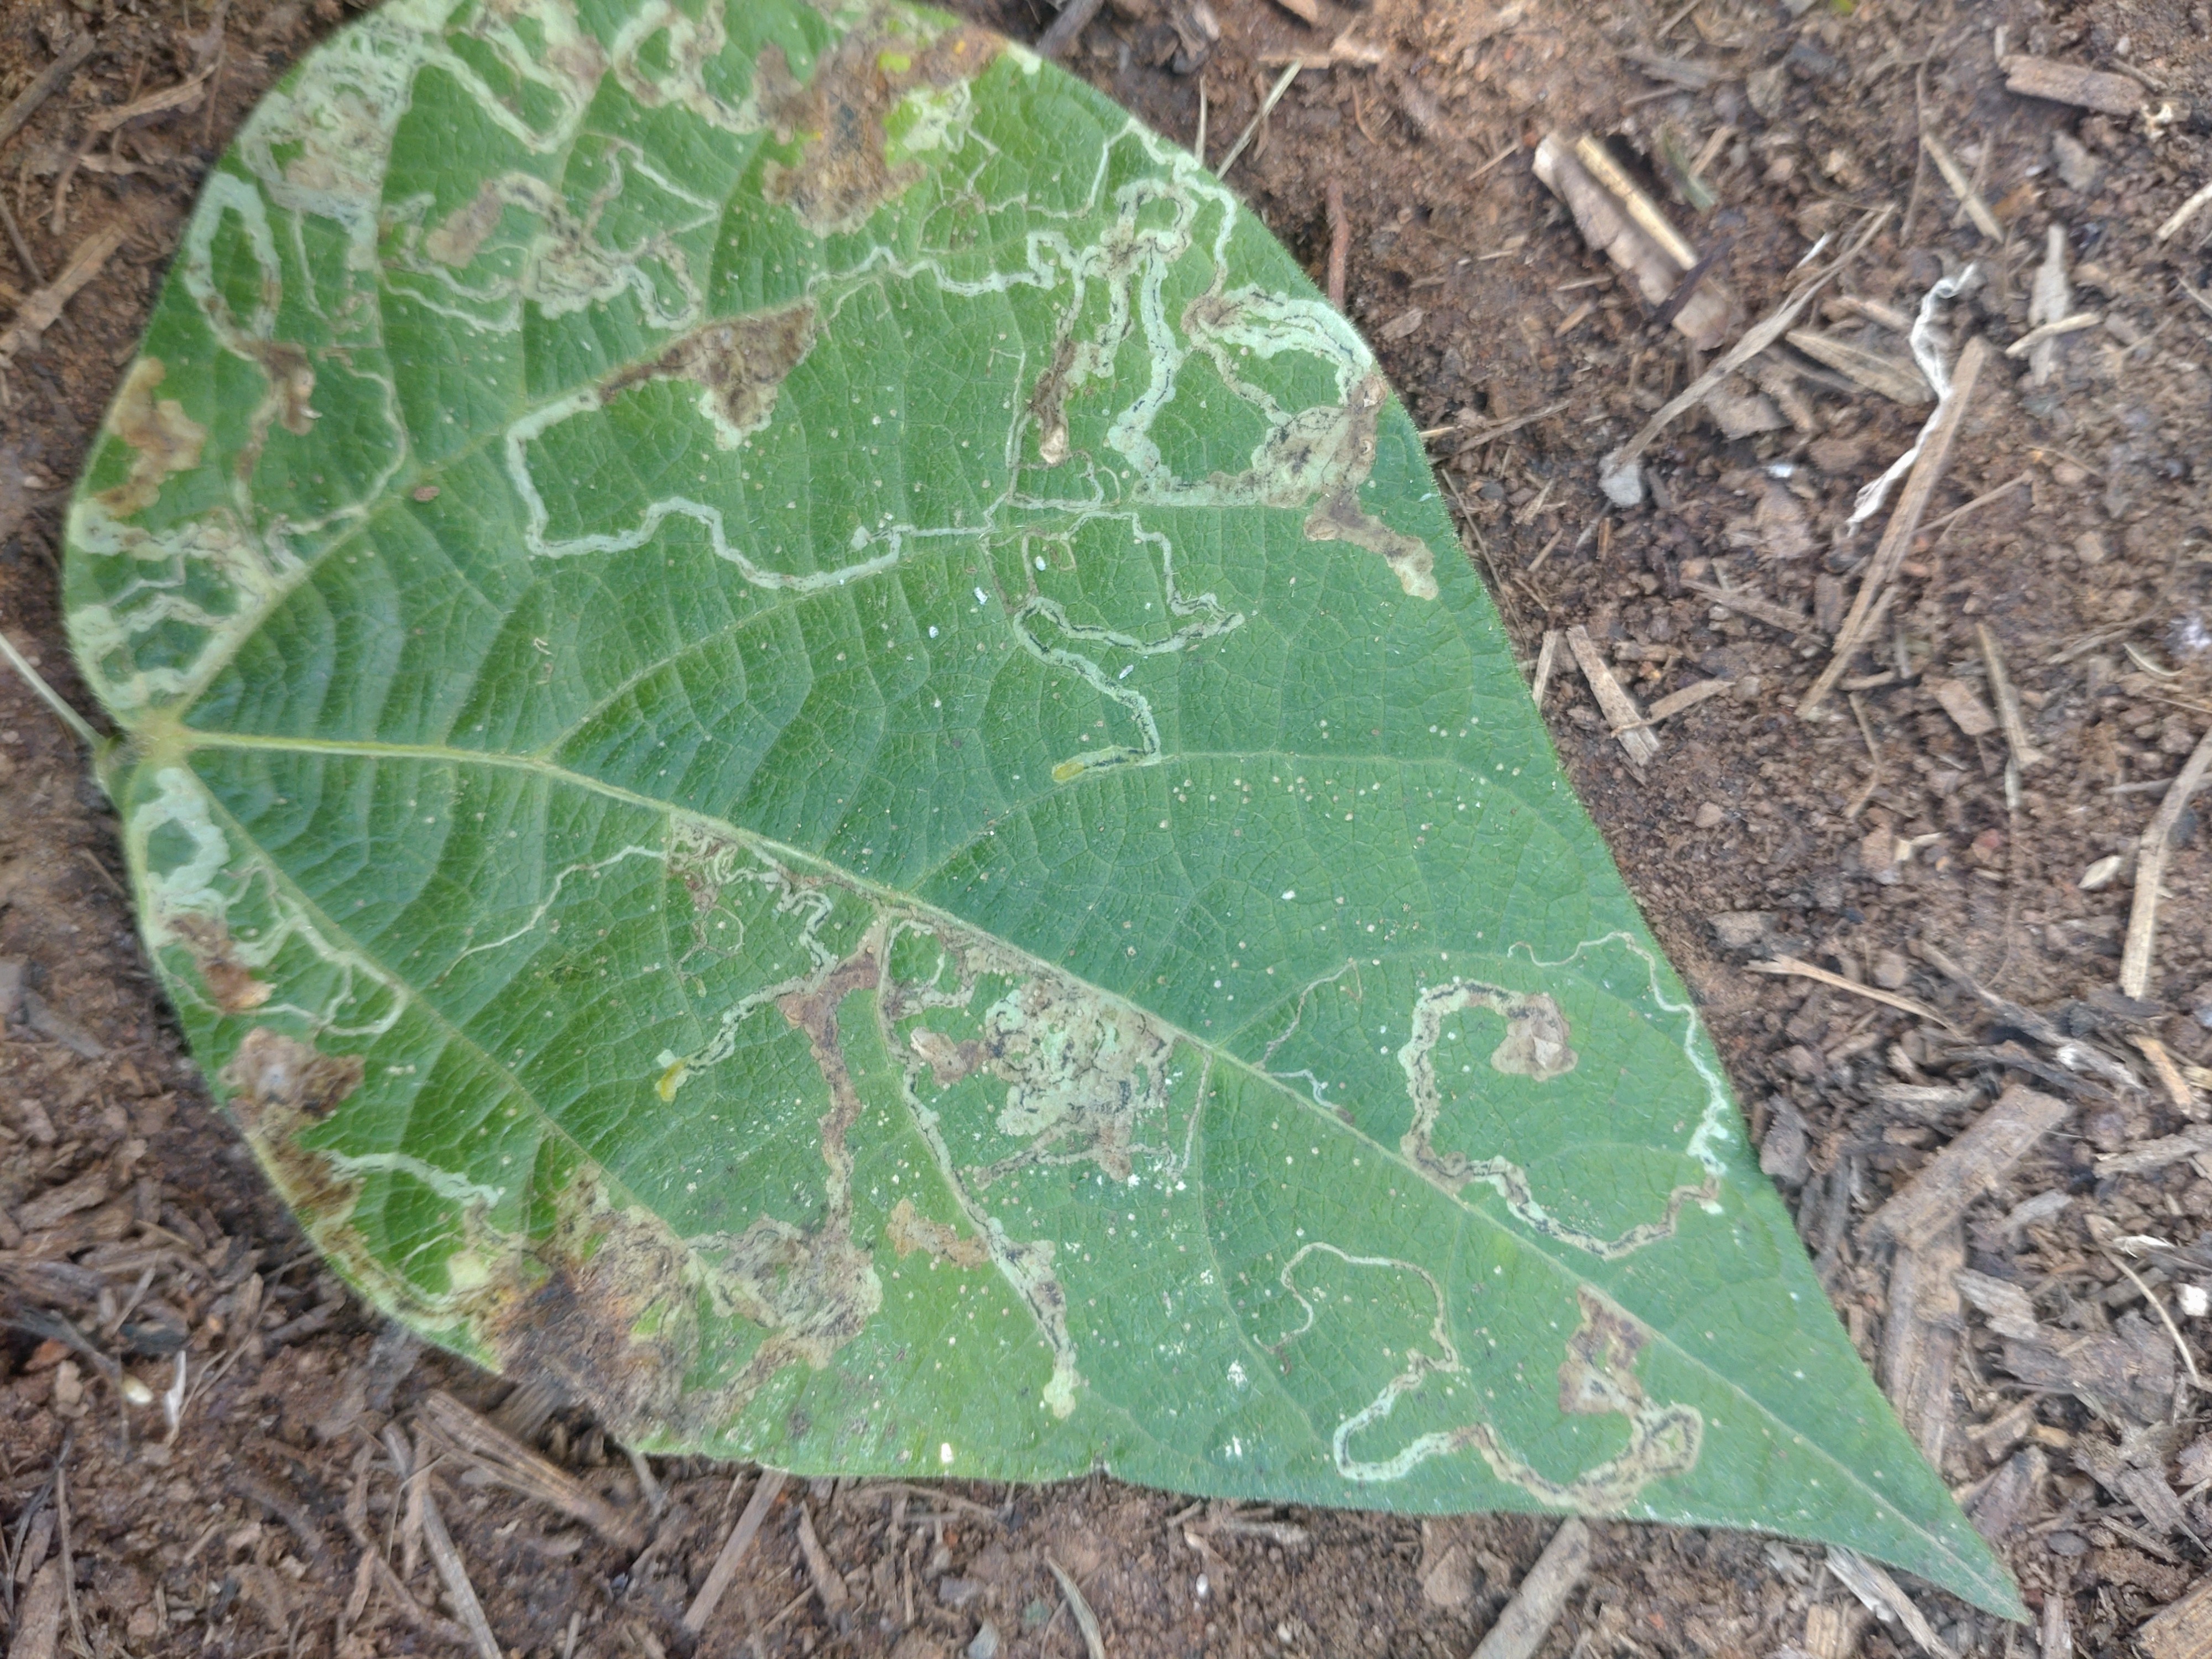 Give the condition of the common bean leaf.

anthracnose
